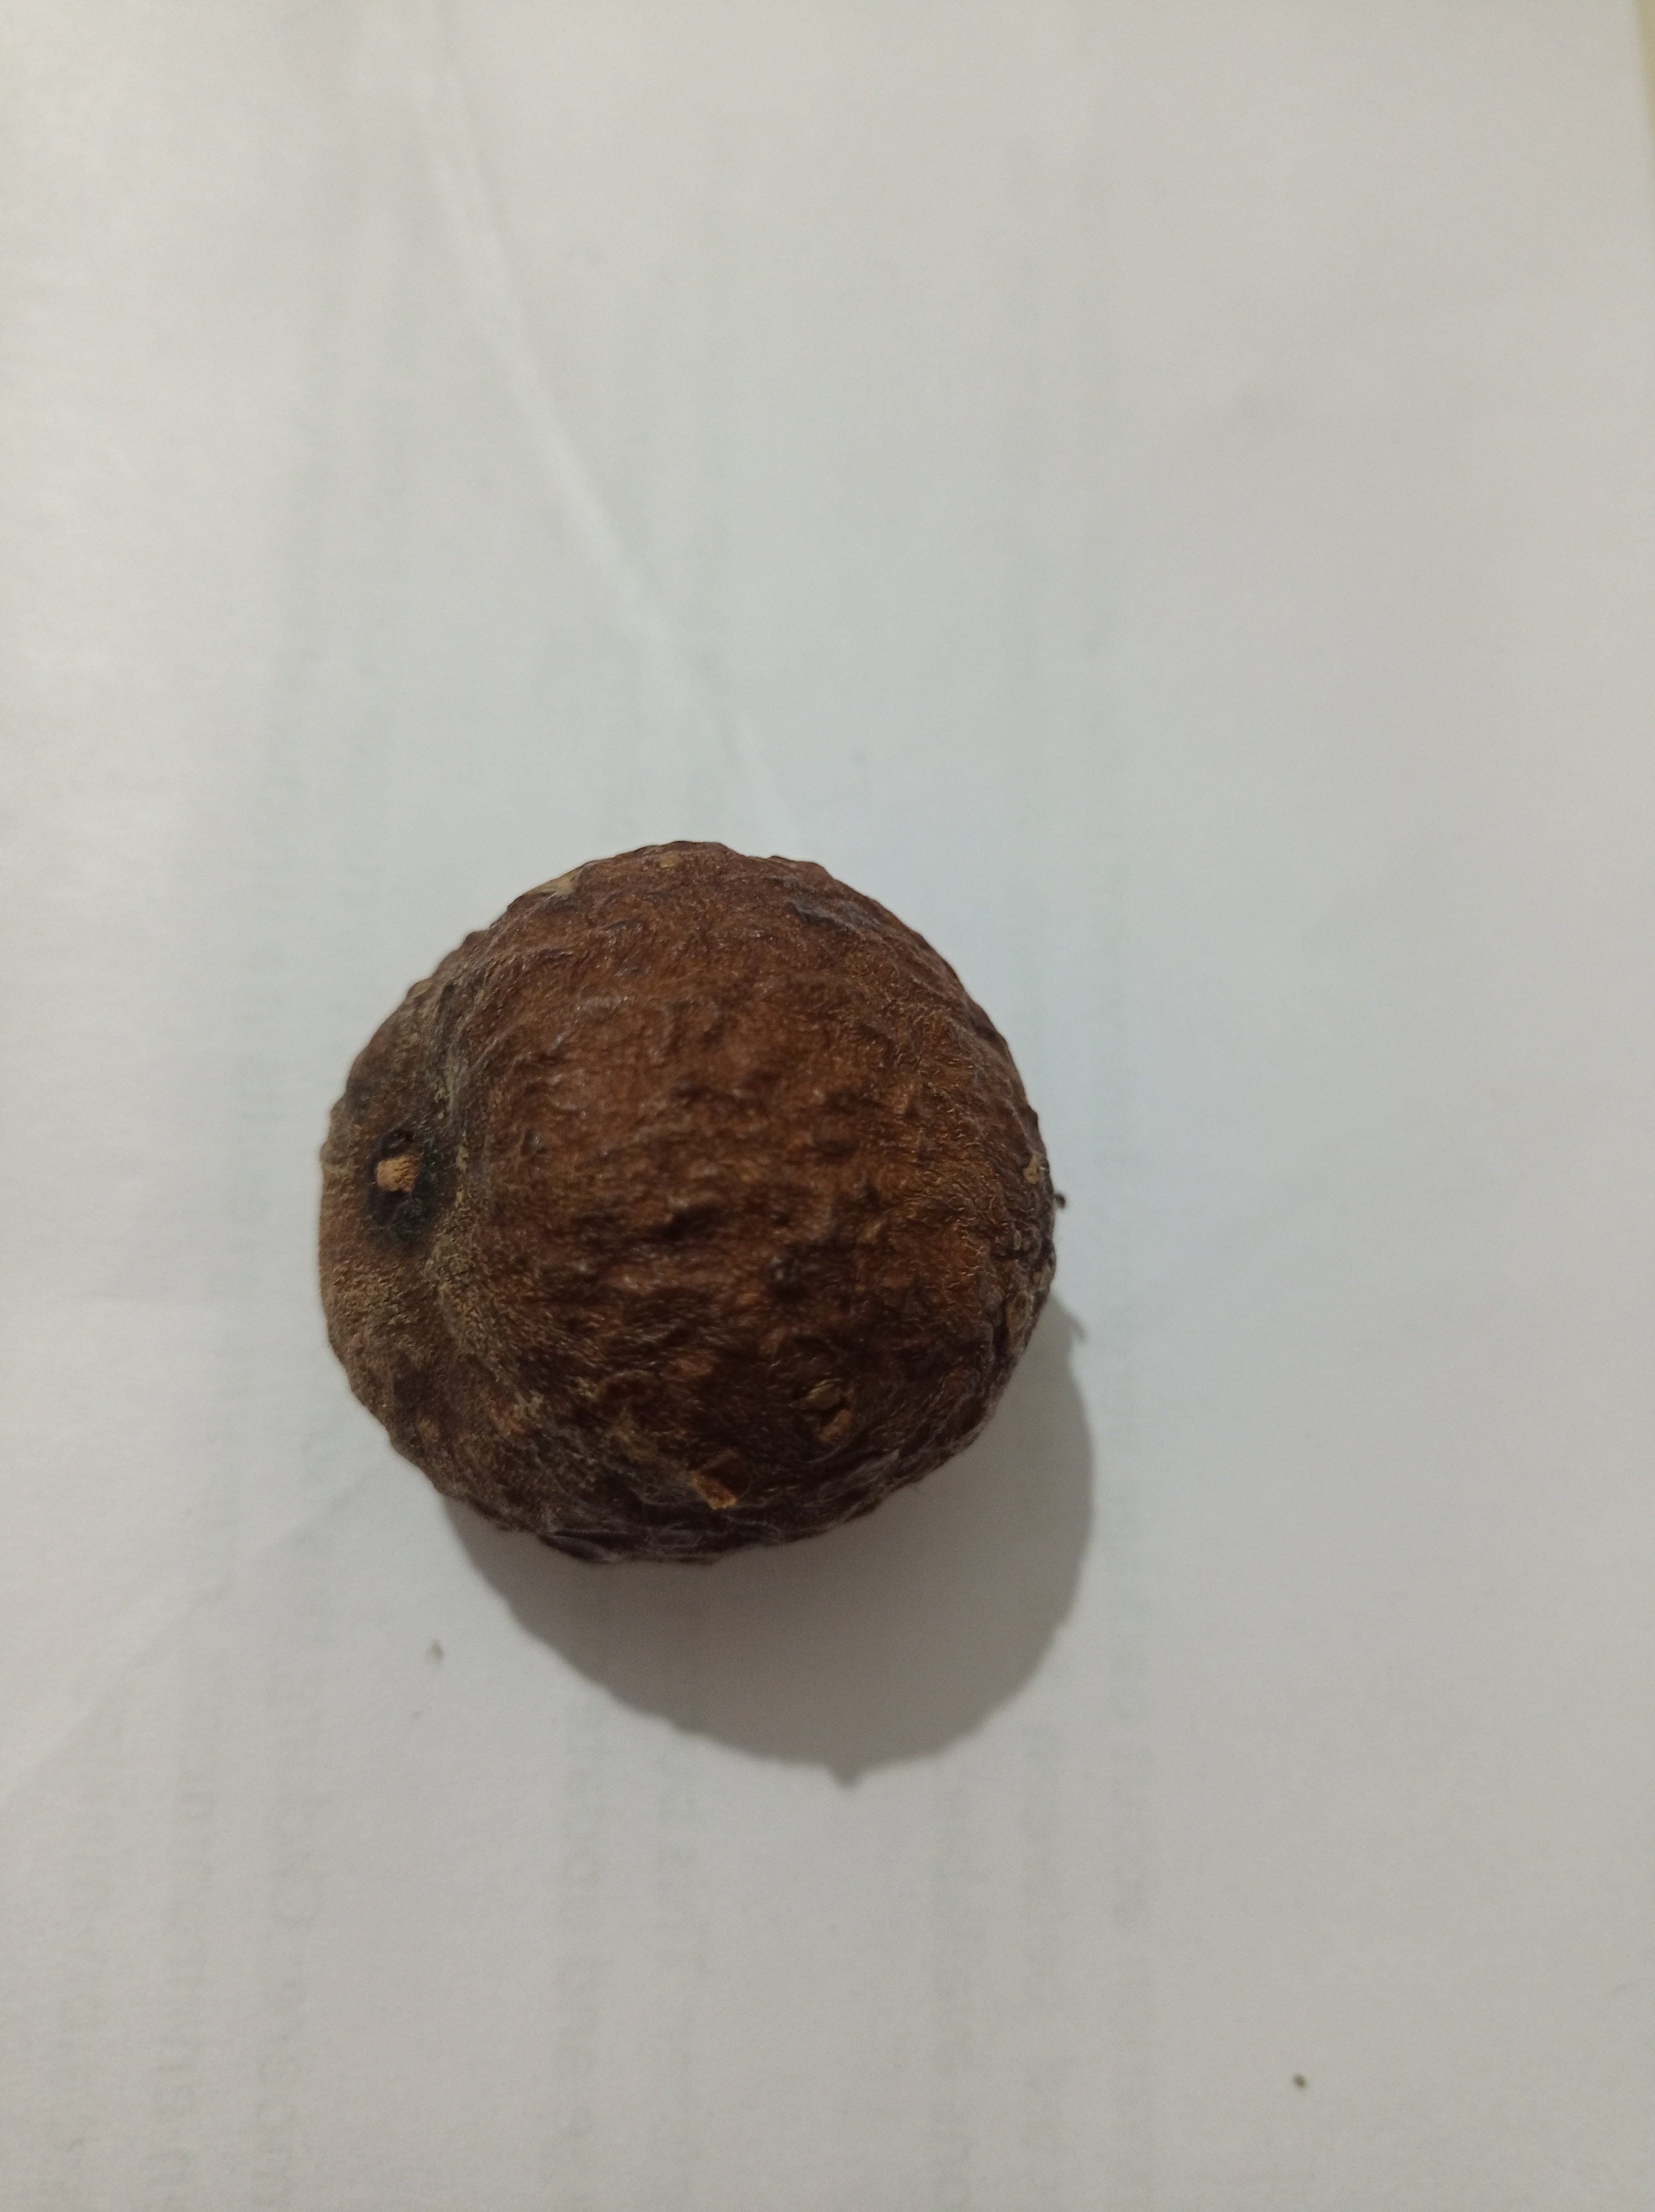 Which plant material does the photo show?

madanphal
